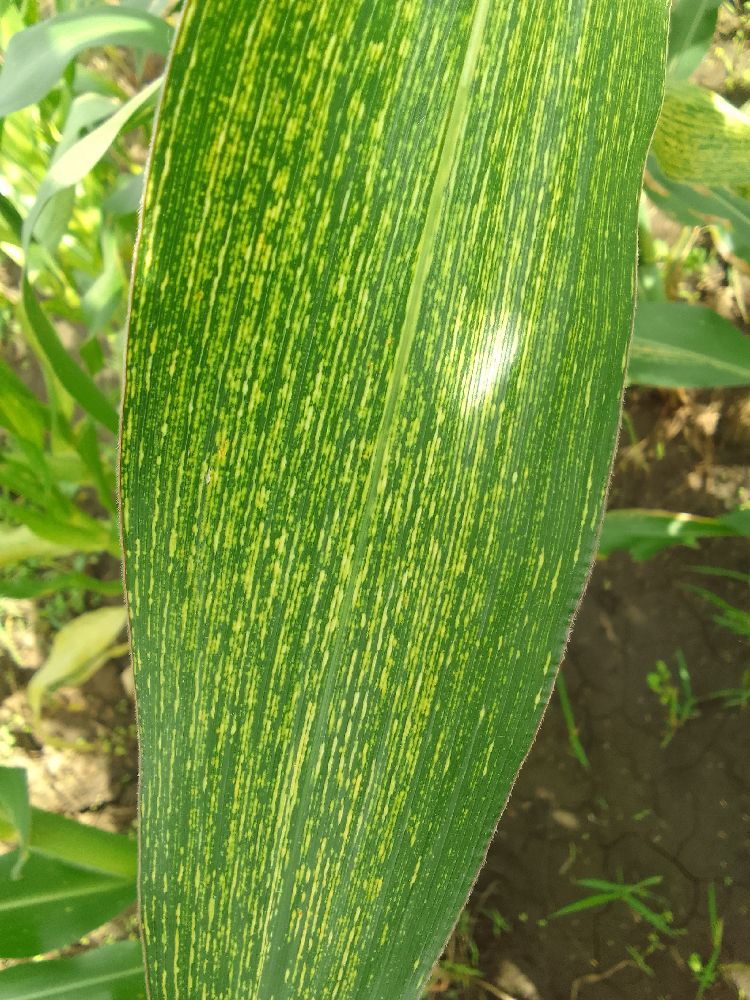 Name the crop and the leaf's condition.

maize, maize streak virus
